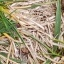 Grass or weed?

grass
